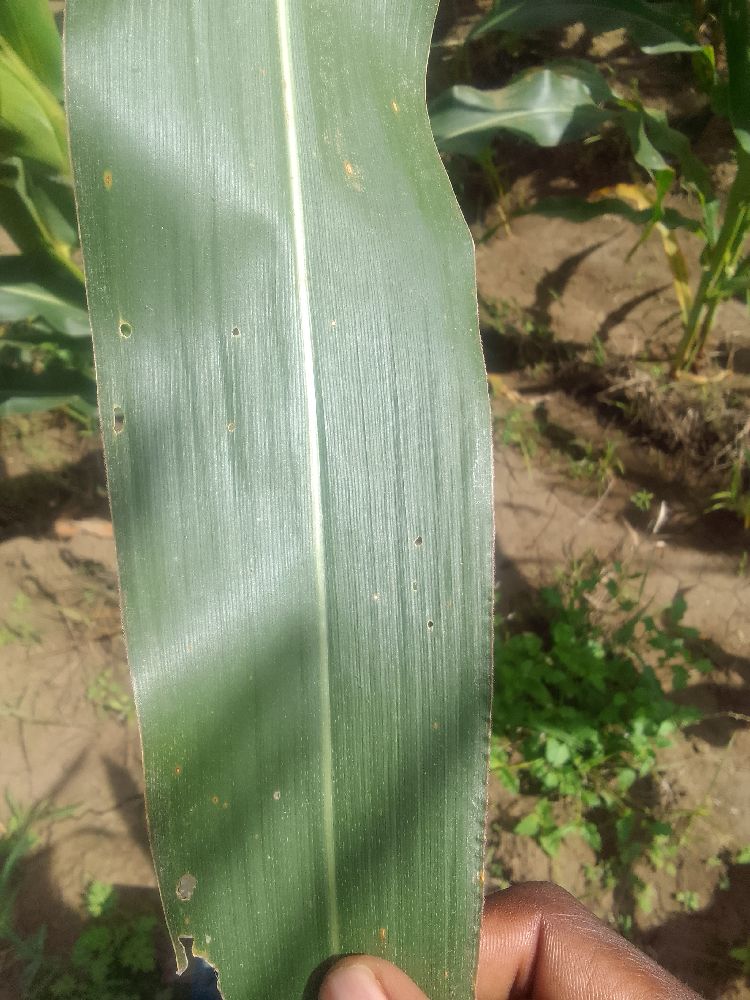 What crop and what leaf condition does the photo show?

maize, healthy
